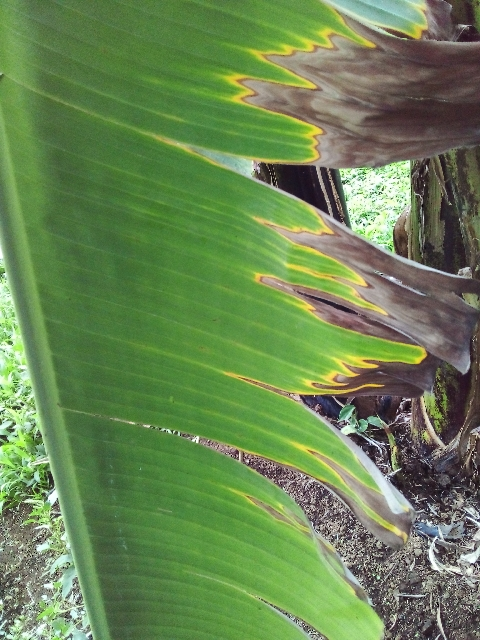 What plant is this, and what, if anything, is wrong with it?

banana, fusarium wilt race 1
